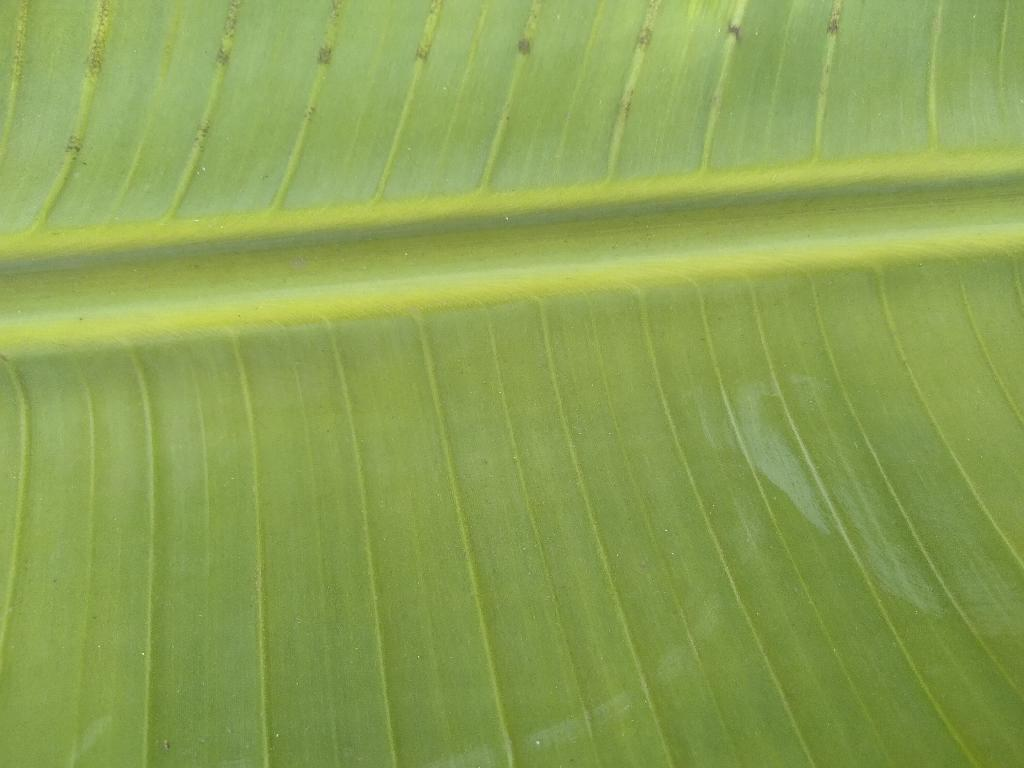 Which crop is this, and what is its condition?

banana, healthy
